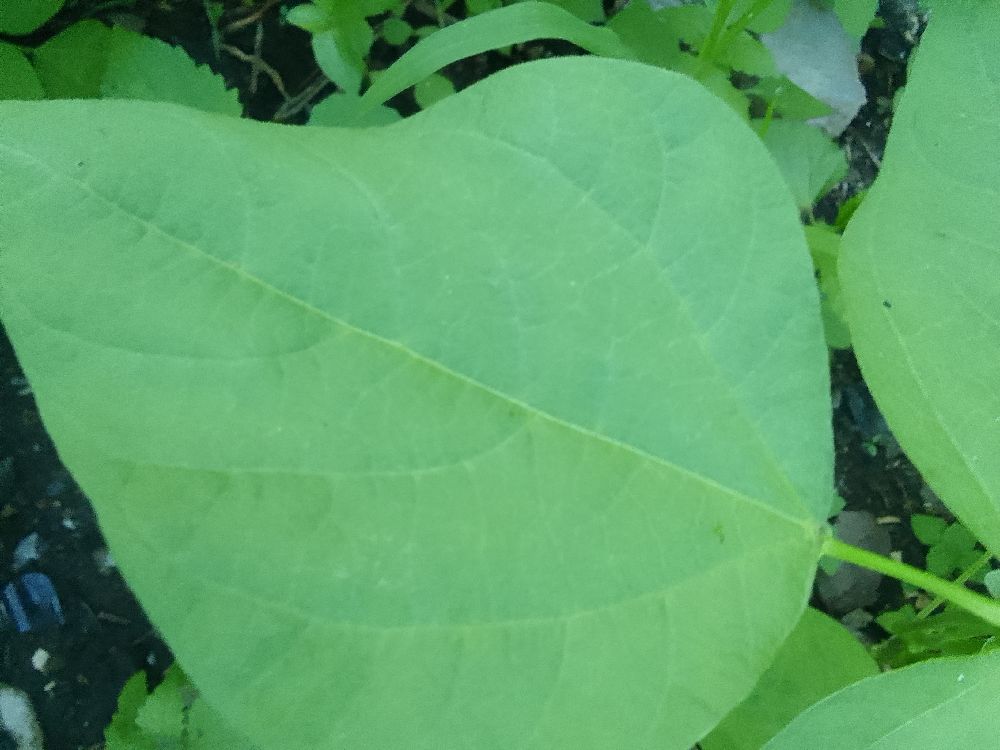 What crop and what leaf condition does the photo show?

common bean, healthy
